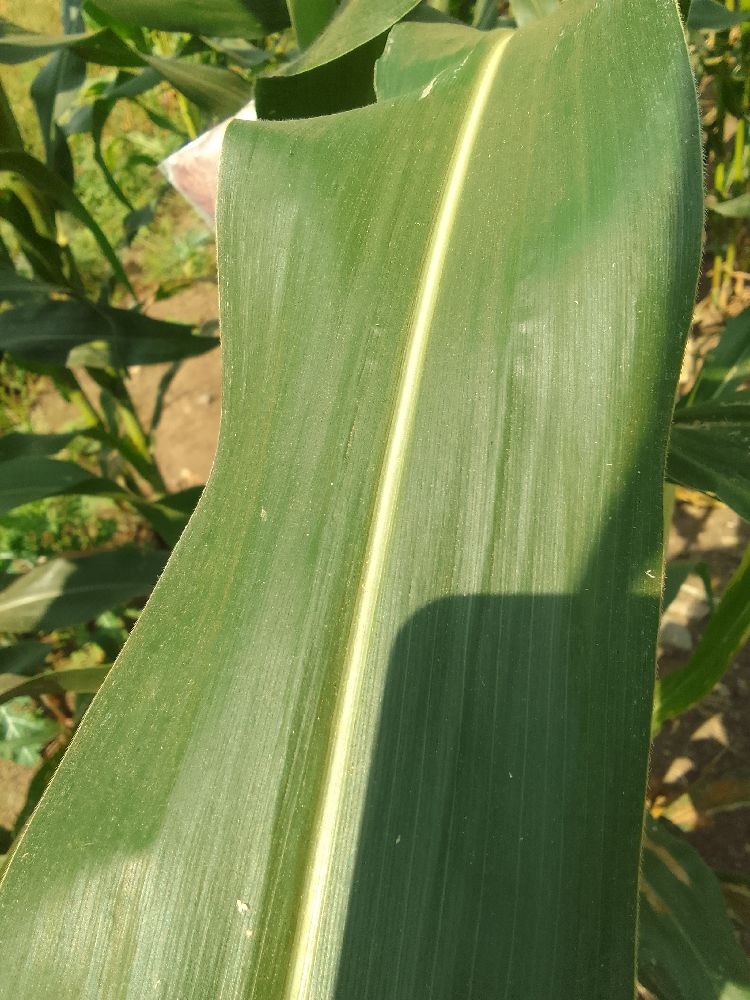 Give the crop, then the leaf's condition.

maize, healthy
